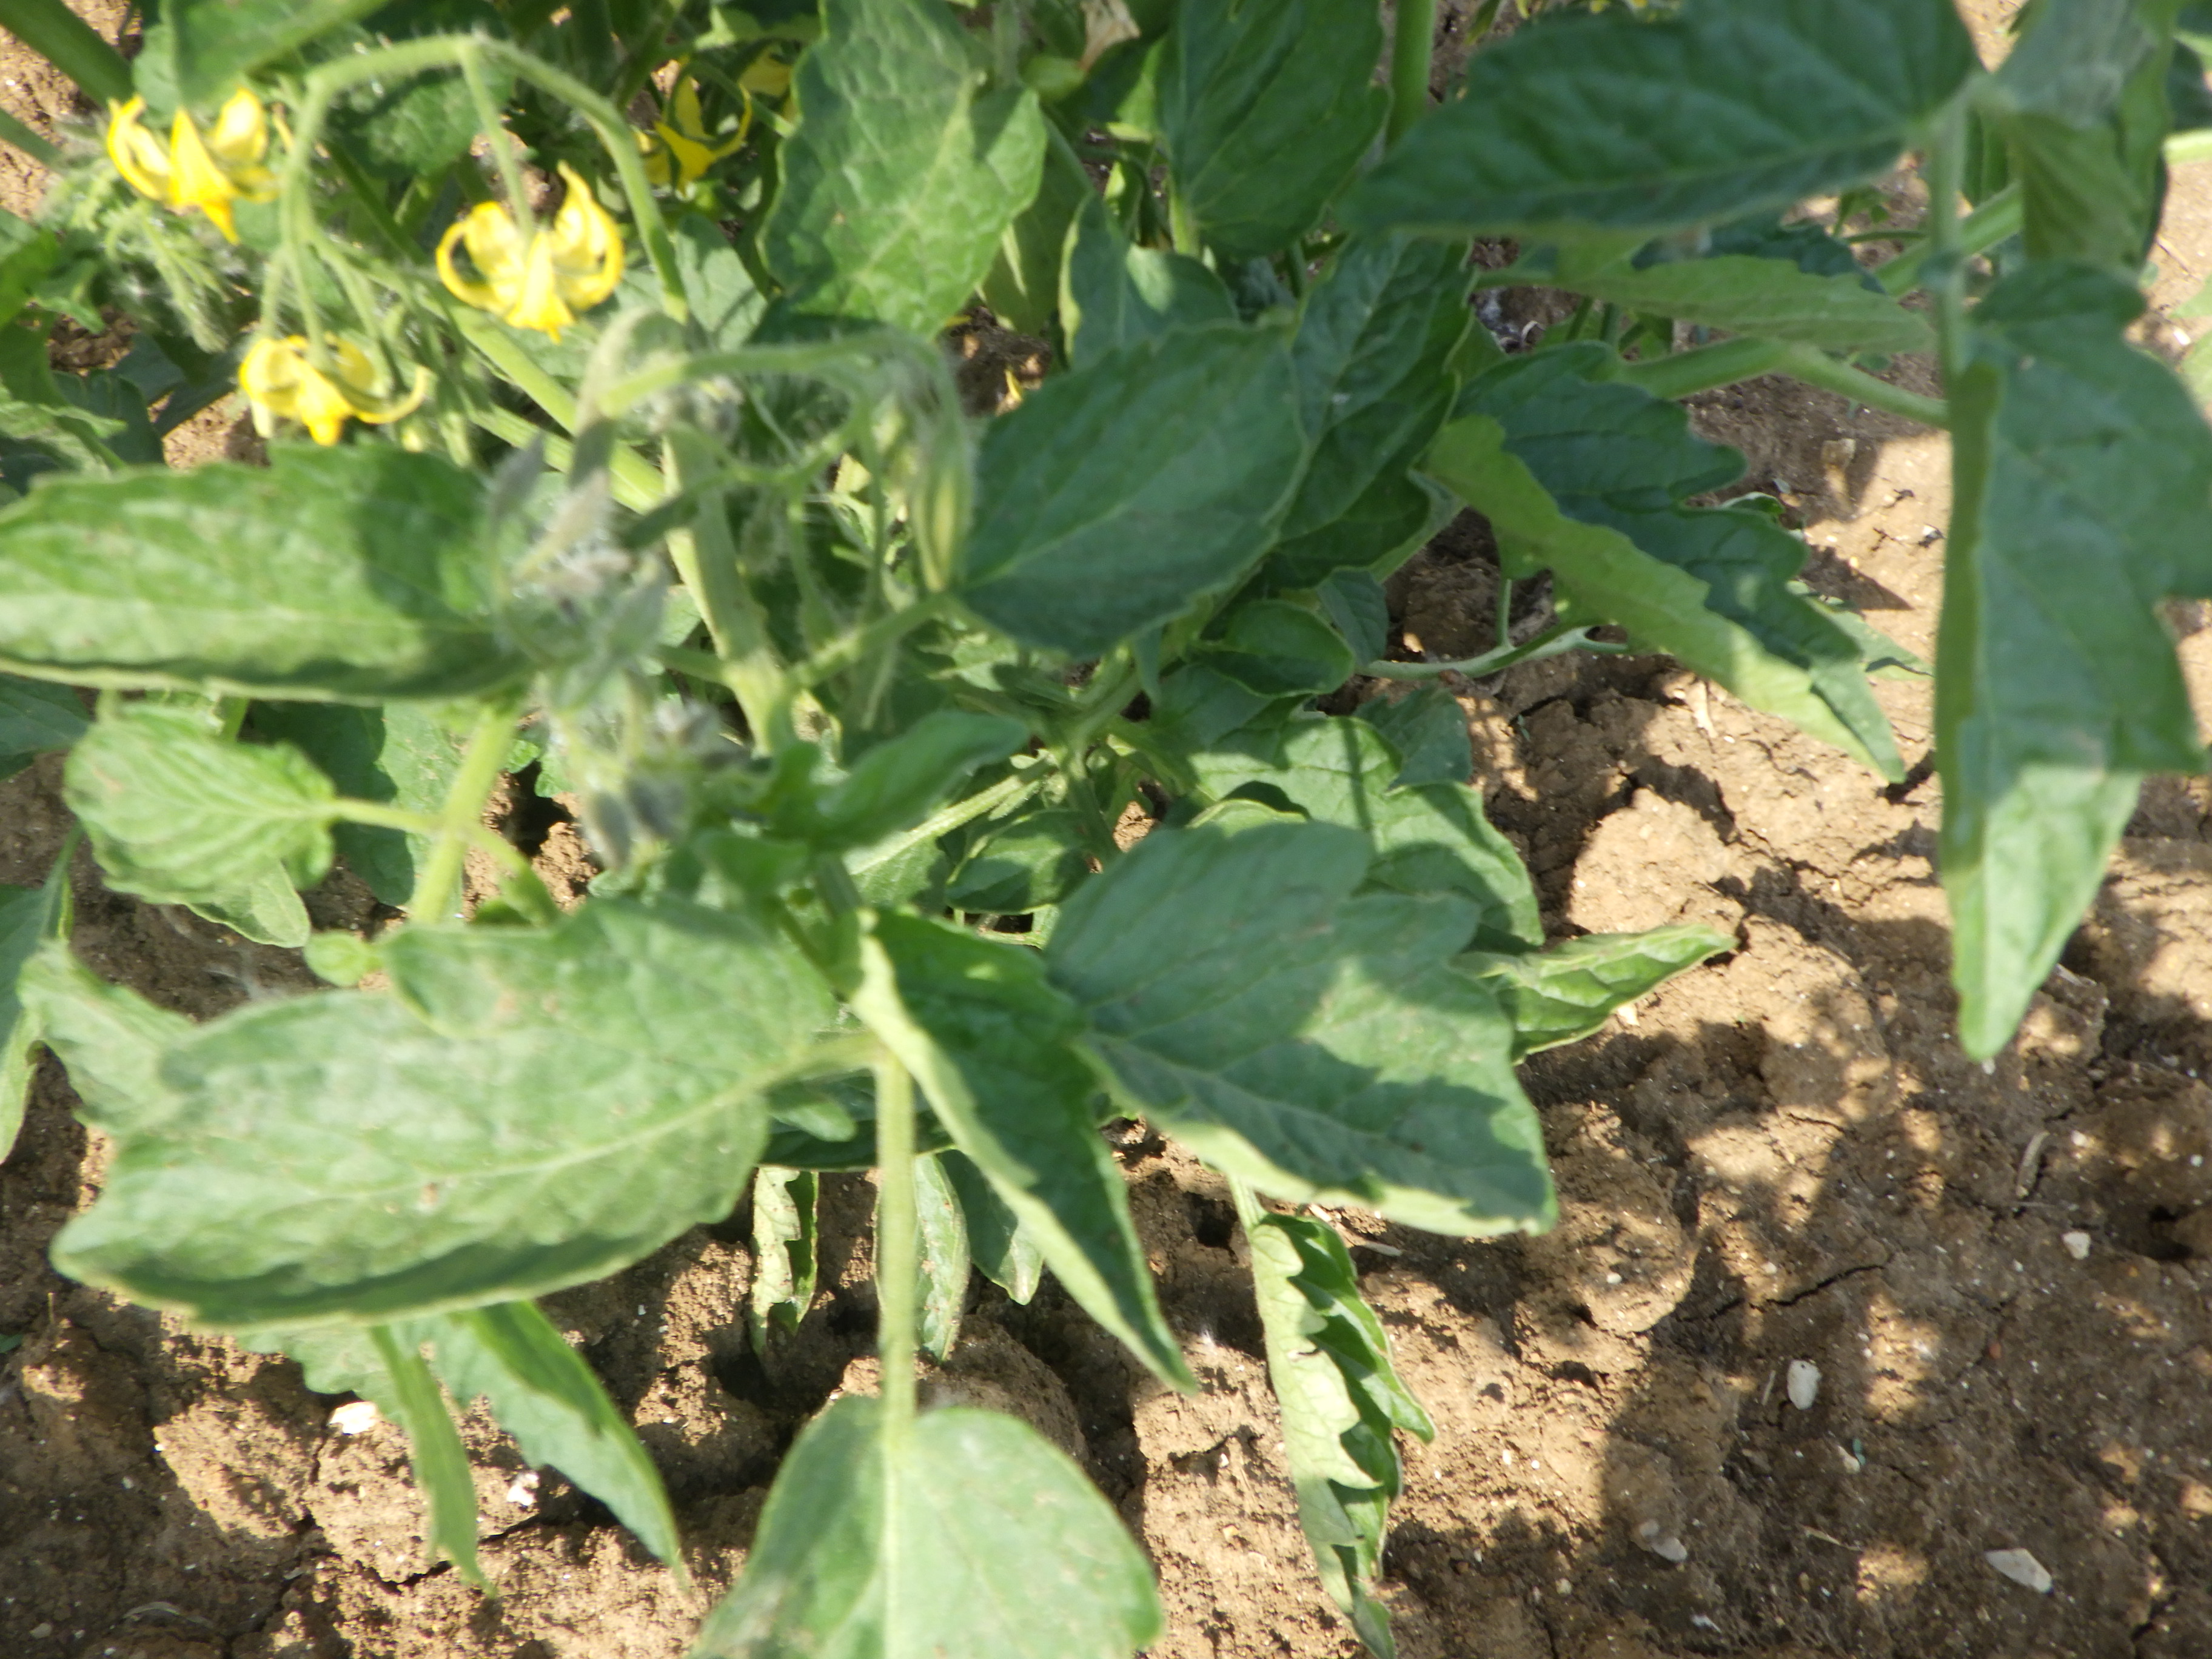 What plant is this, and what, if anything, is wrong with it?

tomato, healthy
